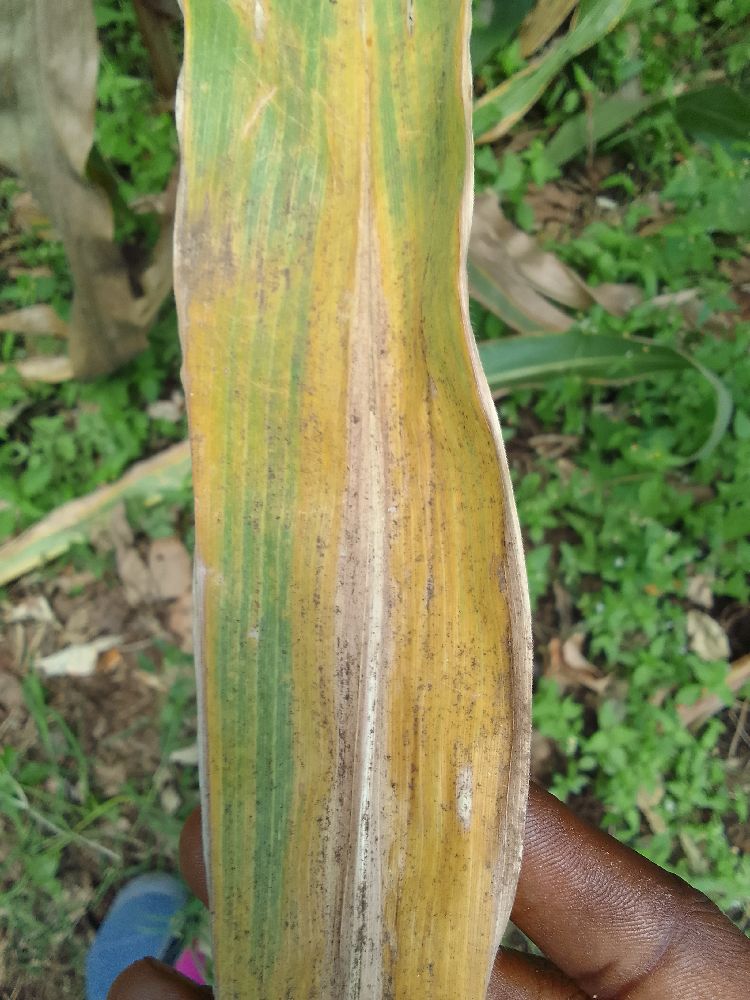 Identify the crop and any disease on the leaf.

maize, maize lethal necrosis
